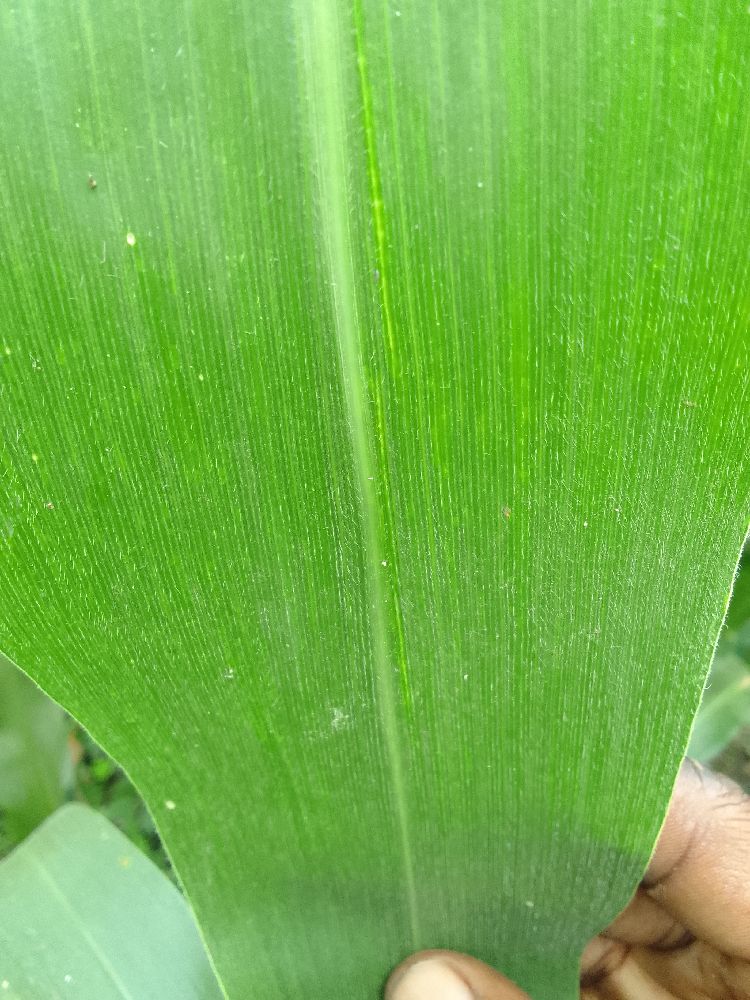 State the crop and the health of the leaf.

maize, healthy
